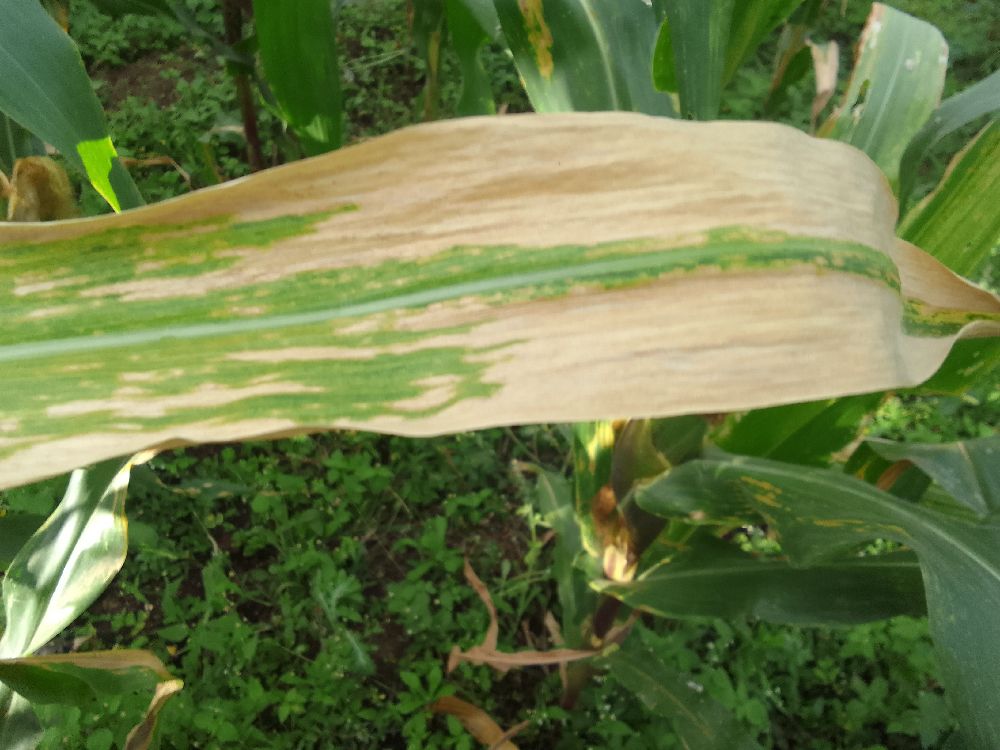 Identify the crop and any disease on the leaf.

maize, maize lethal necrosis
